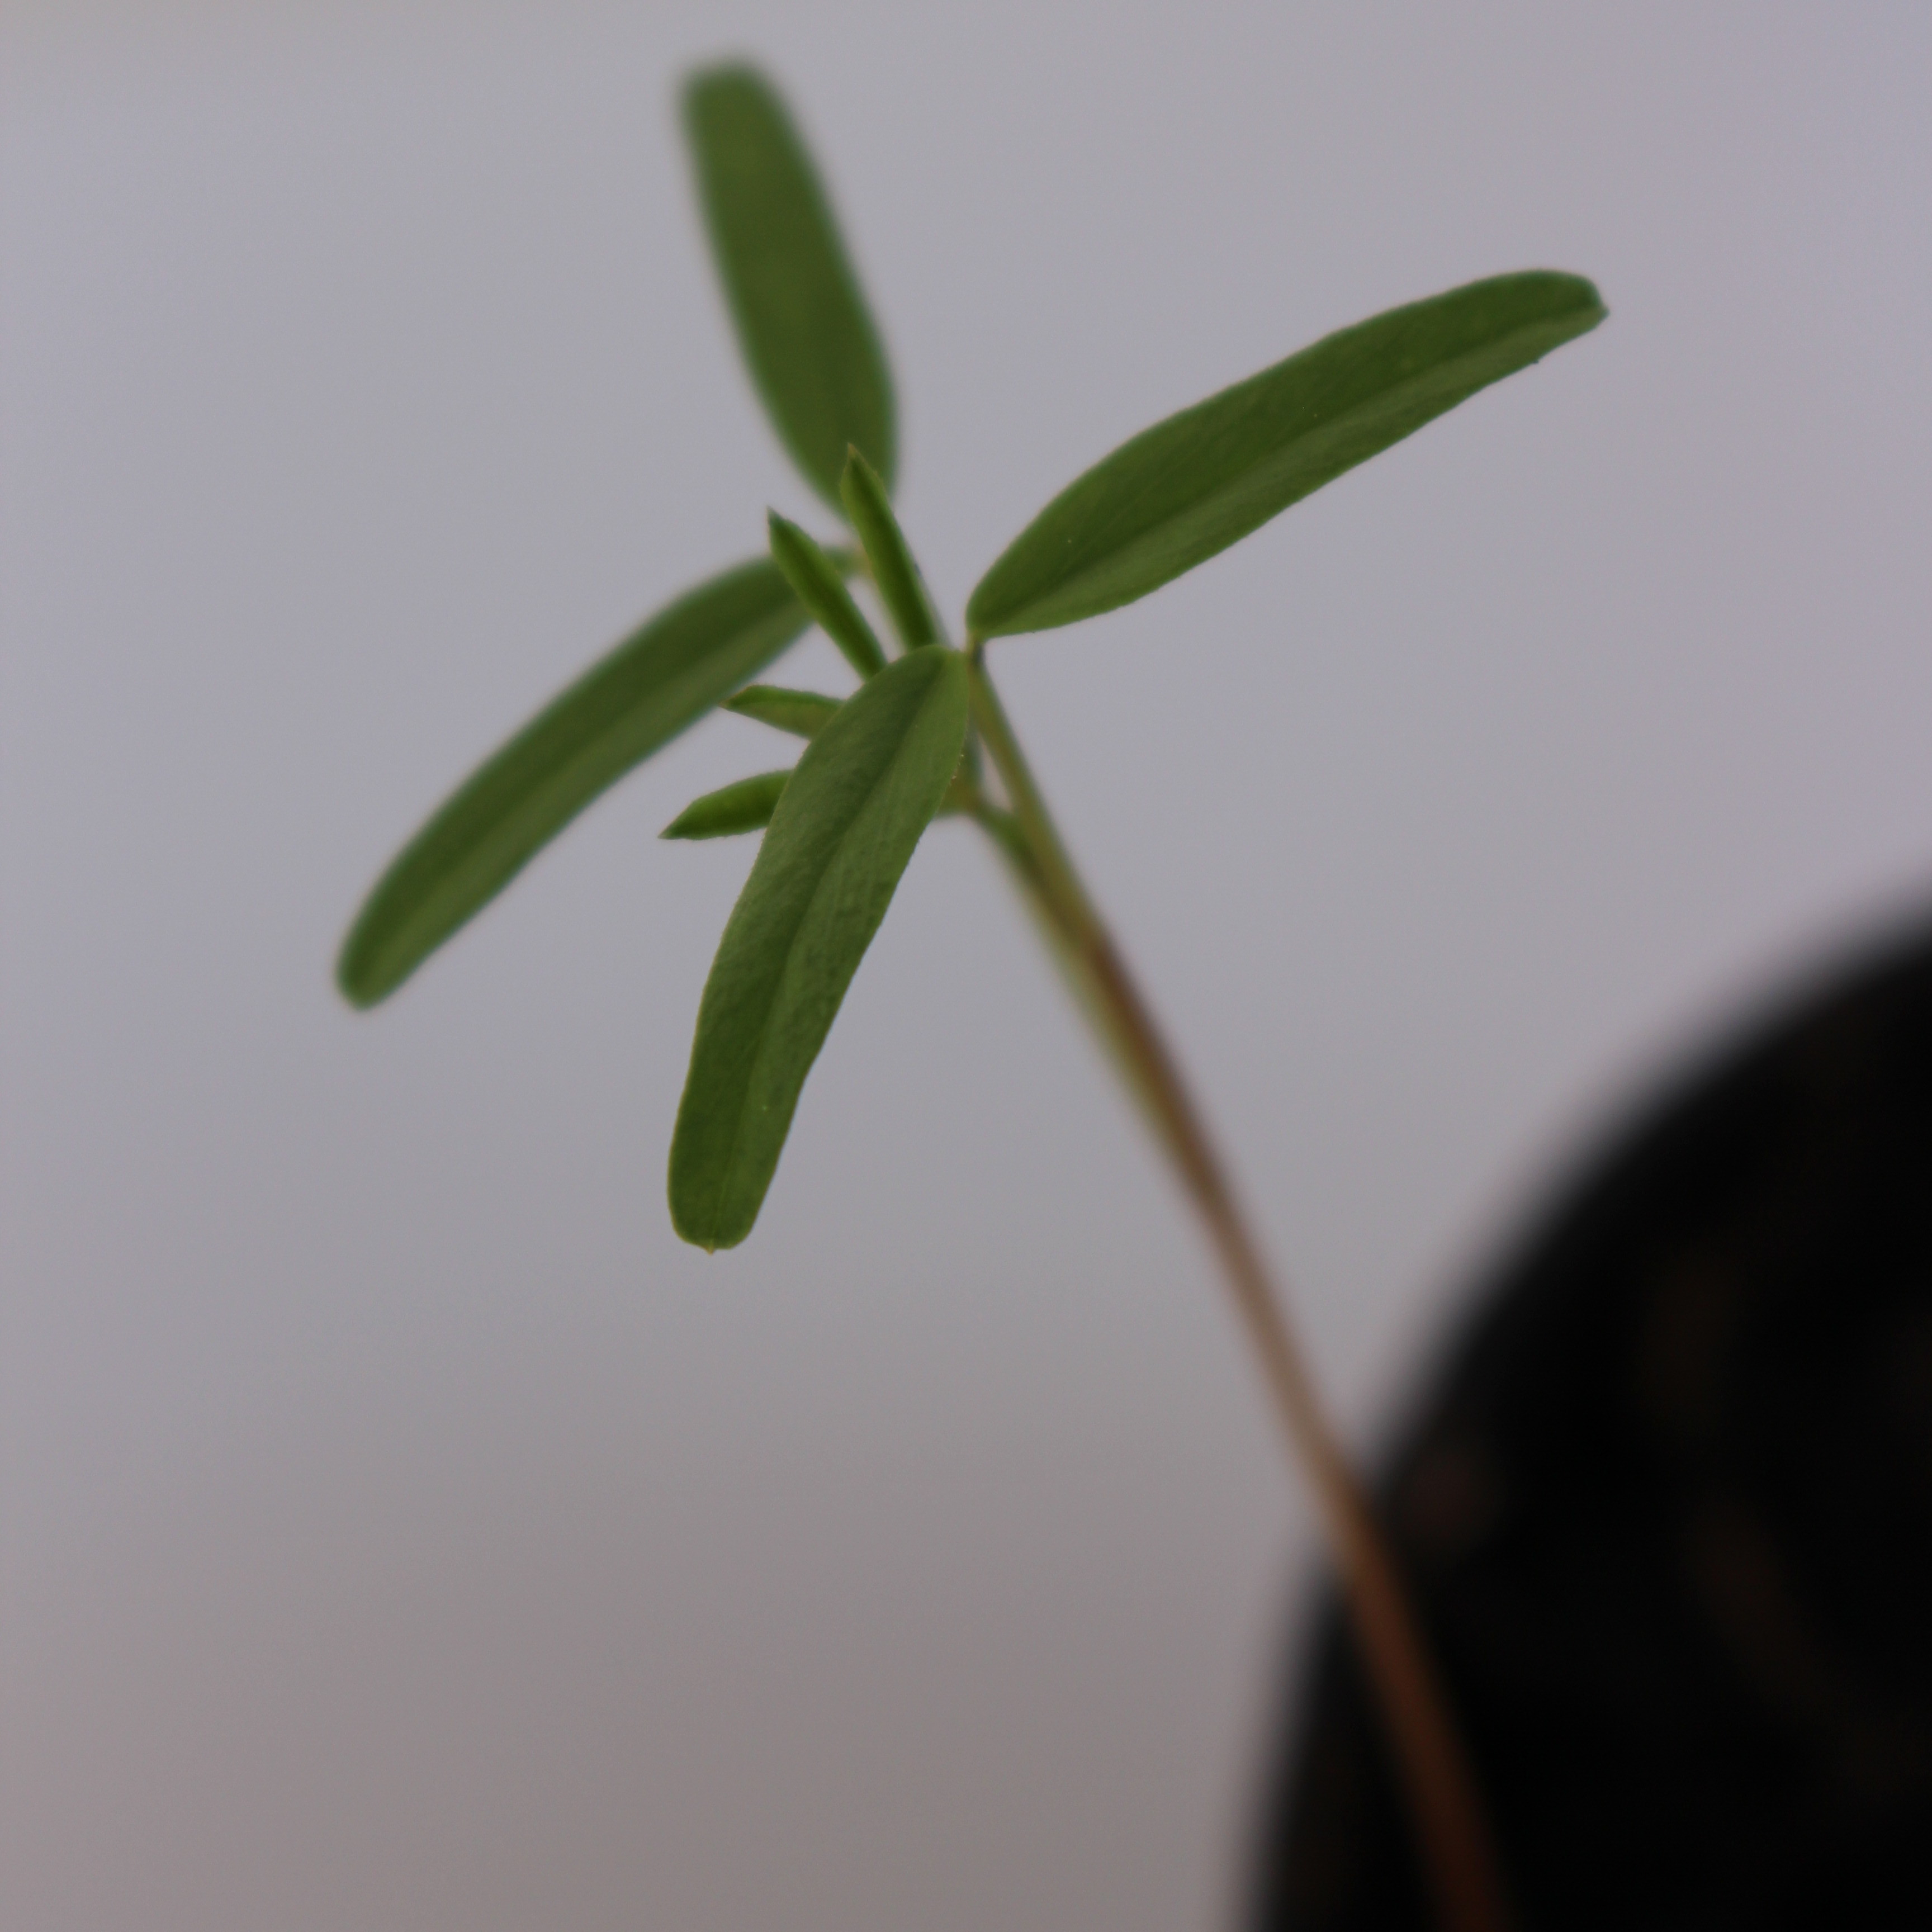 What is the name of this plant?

Vicia sativa
